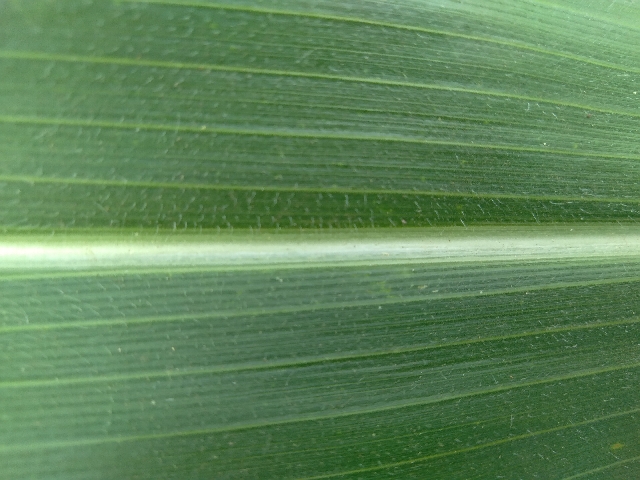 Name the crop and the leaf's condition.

maize, healthy
